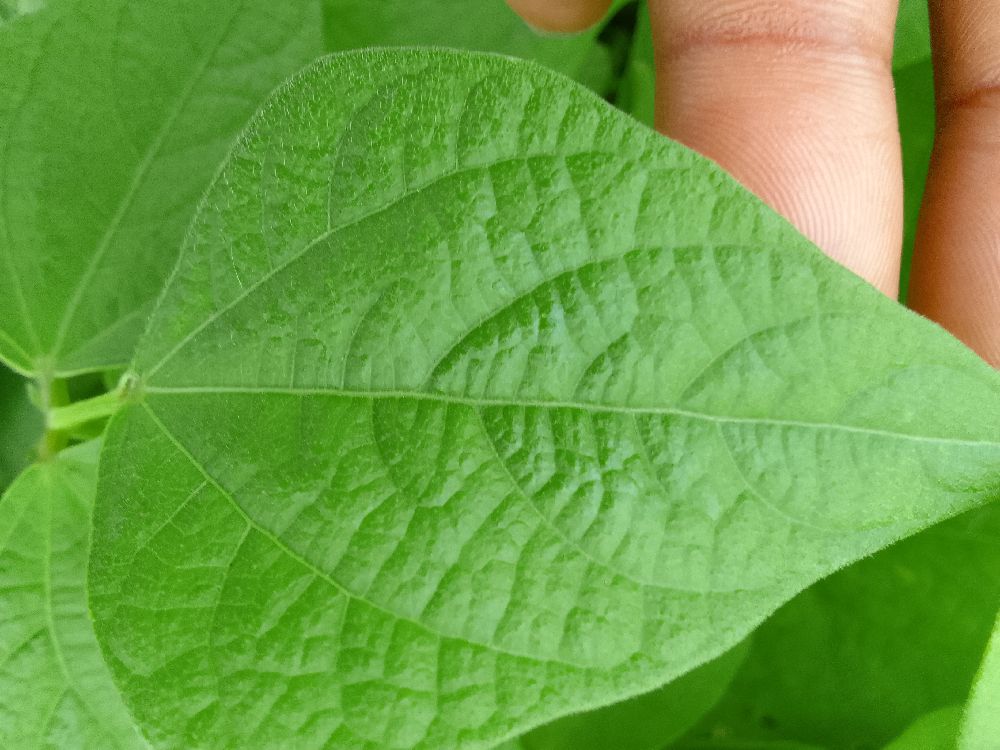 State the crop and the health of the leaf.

common bean, healthy
